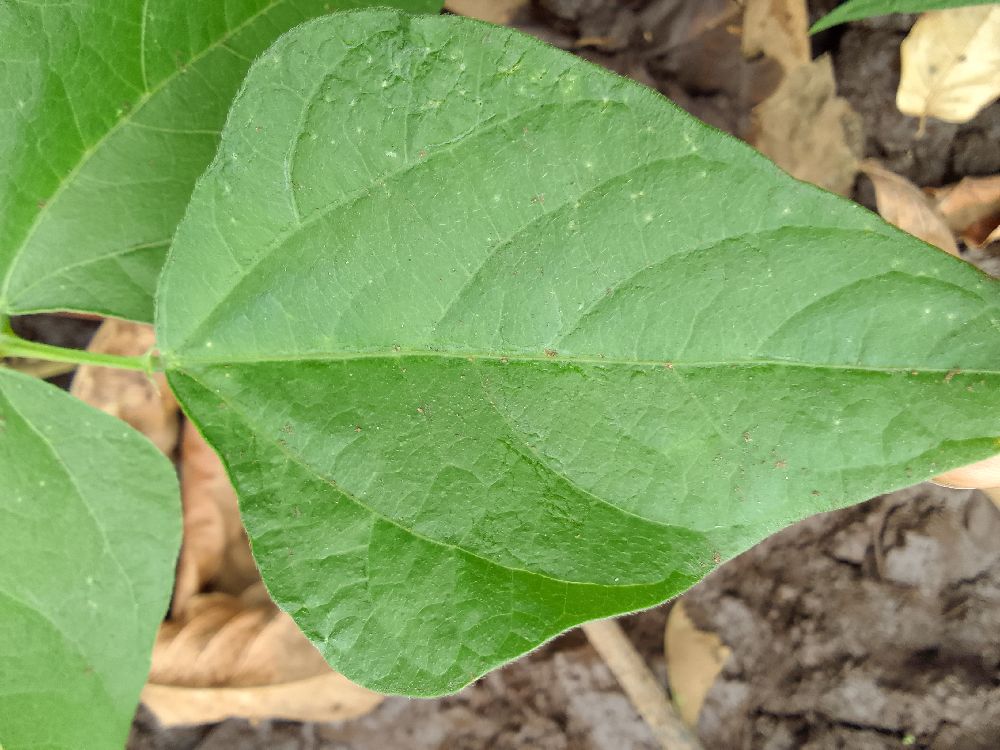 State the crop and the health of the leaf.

common bean, healthy
